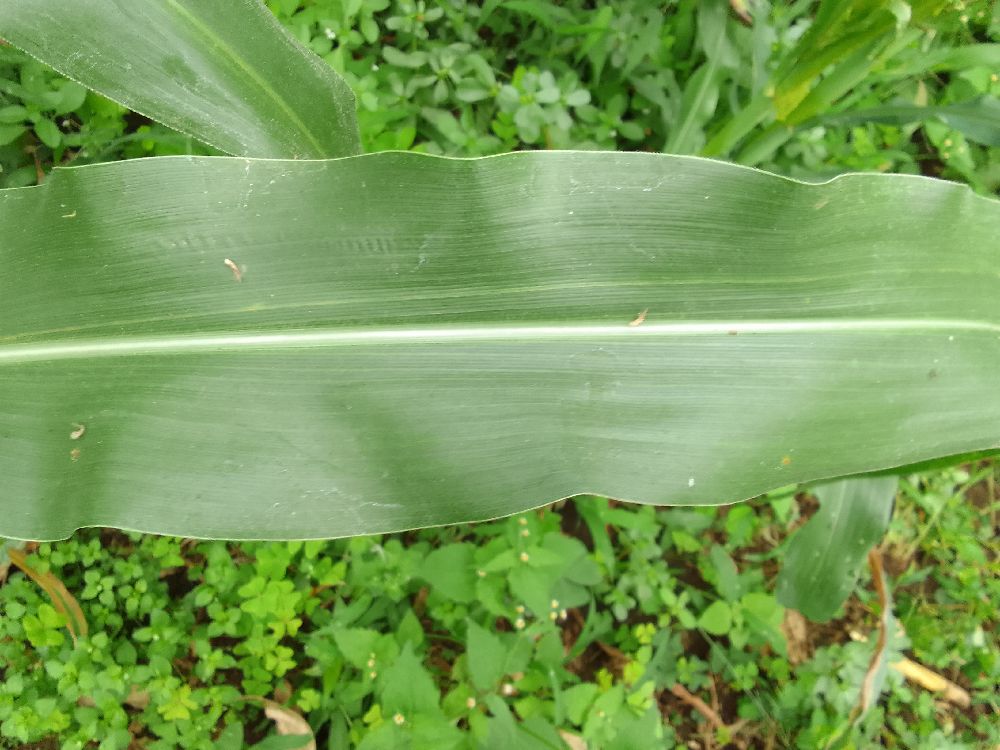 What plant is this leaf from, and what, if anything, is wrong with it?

maize, healthy
